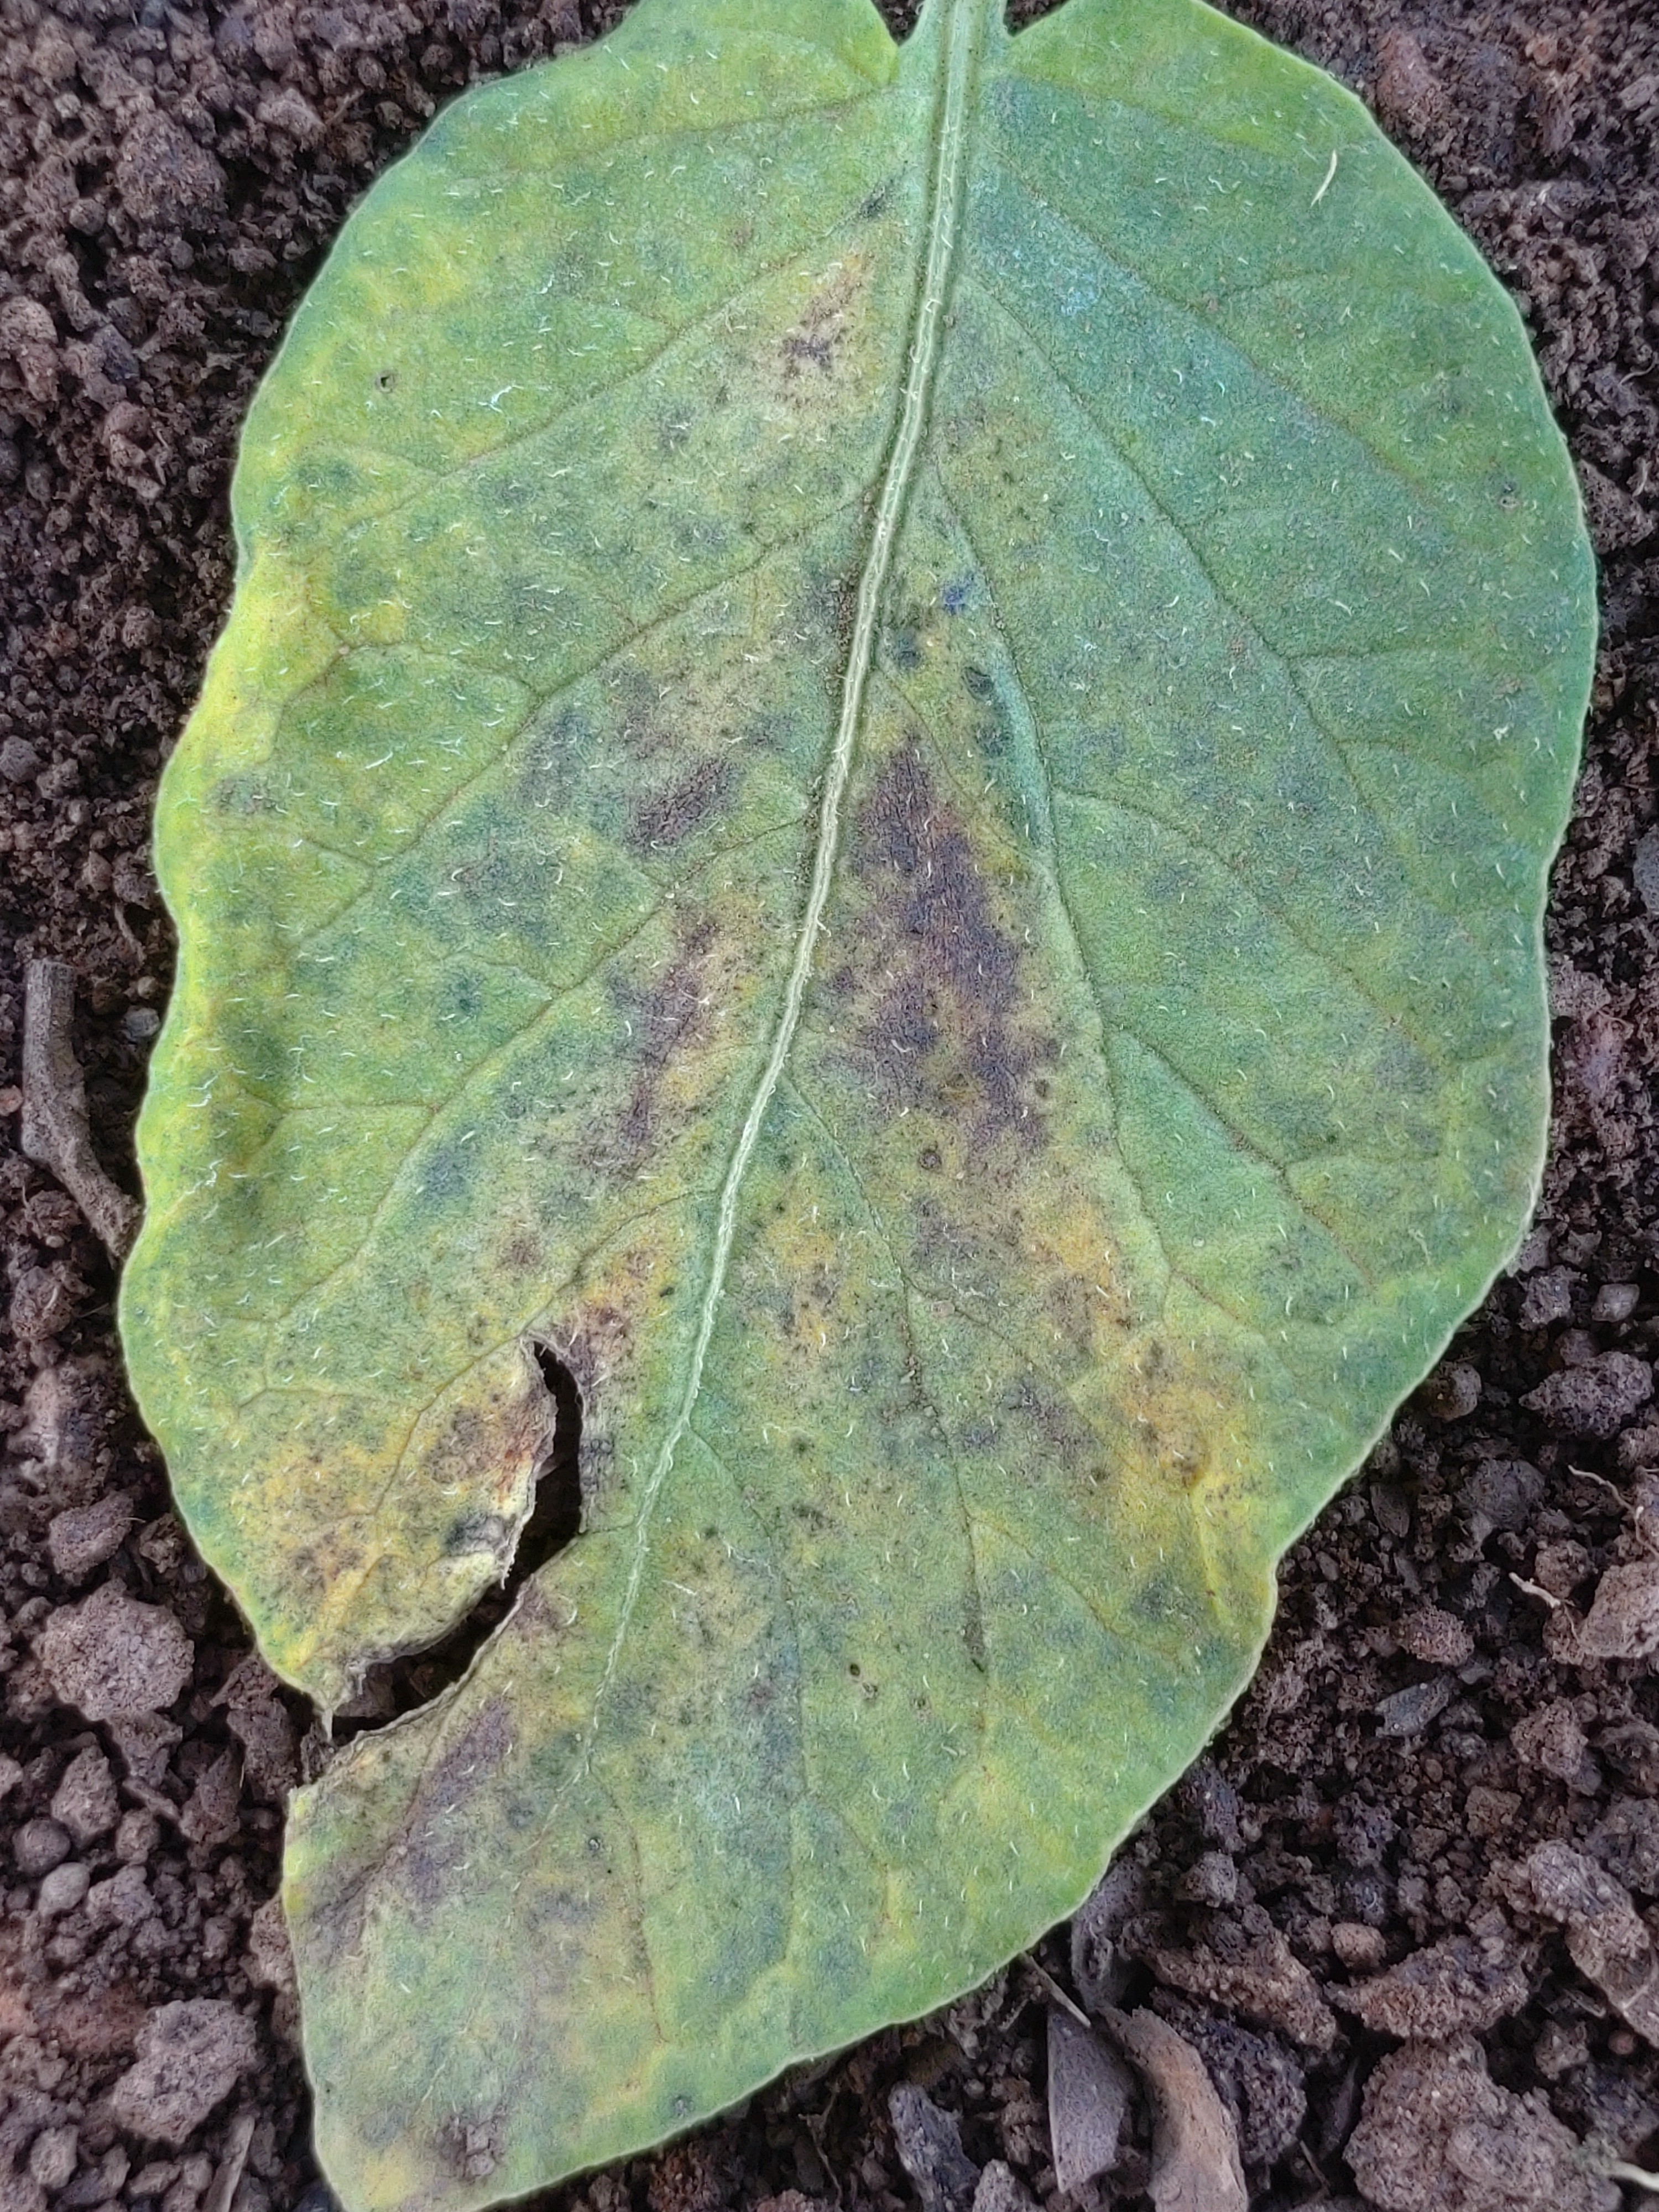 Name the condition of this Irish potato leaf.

late blight
